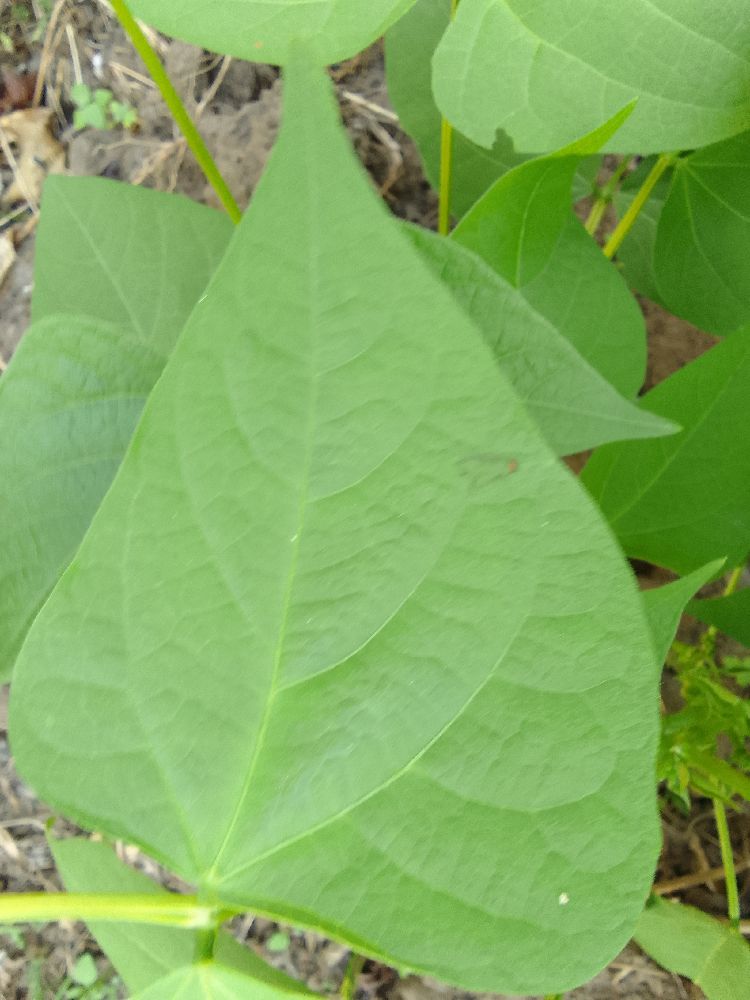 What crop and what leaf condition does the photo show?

common bean, healthy
